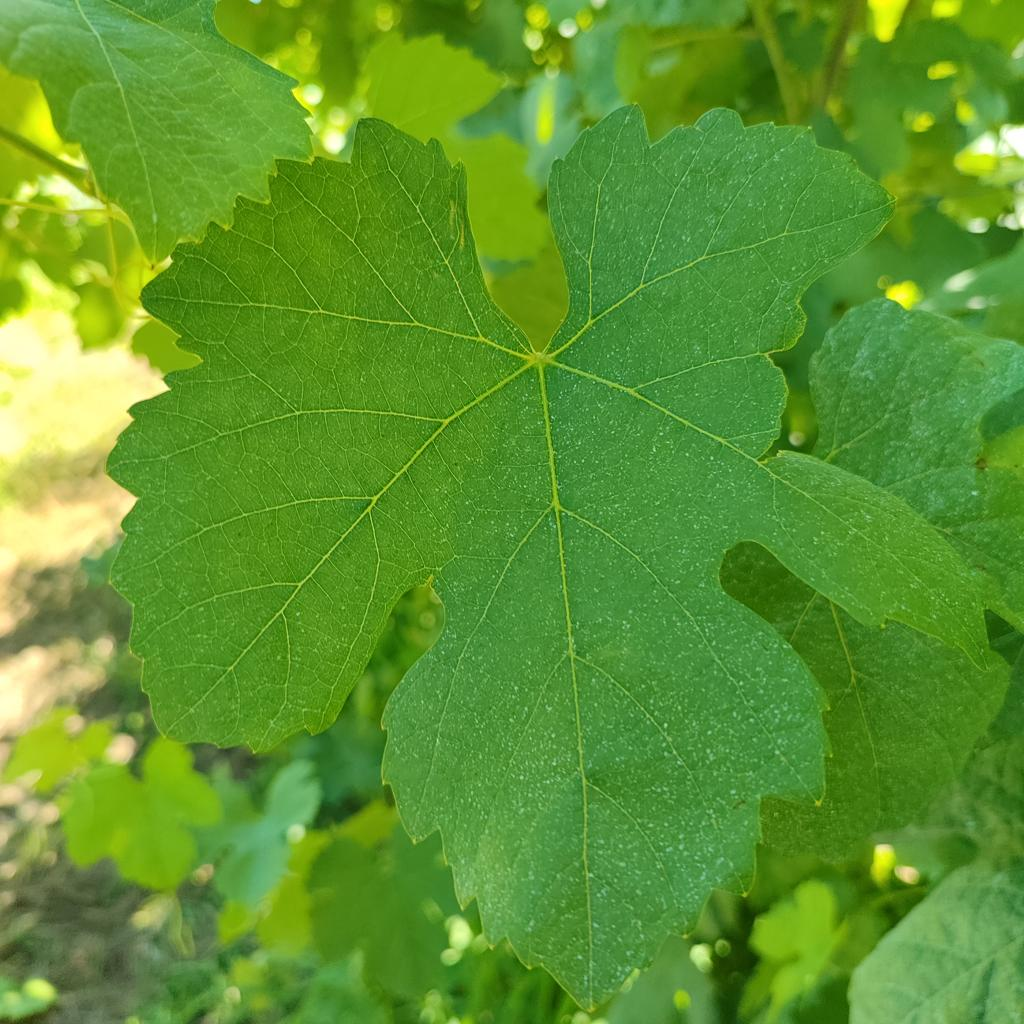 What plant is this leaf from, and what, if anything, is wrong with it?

grapevine, healthy
